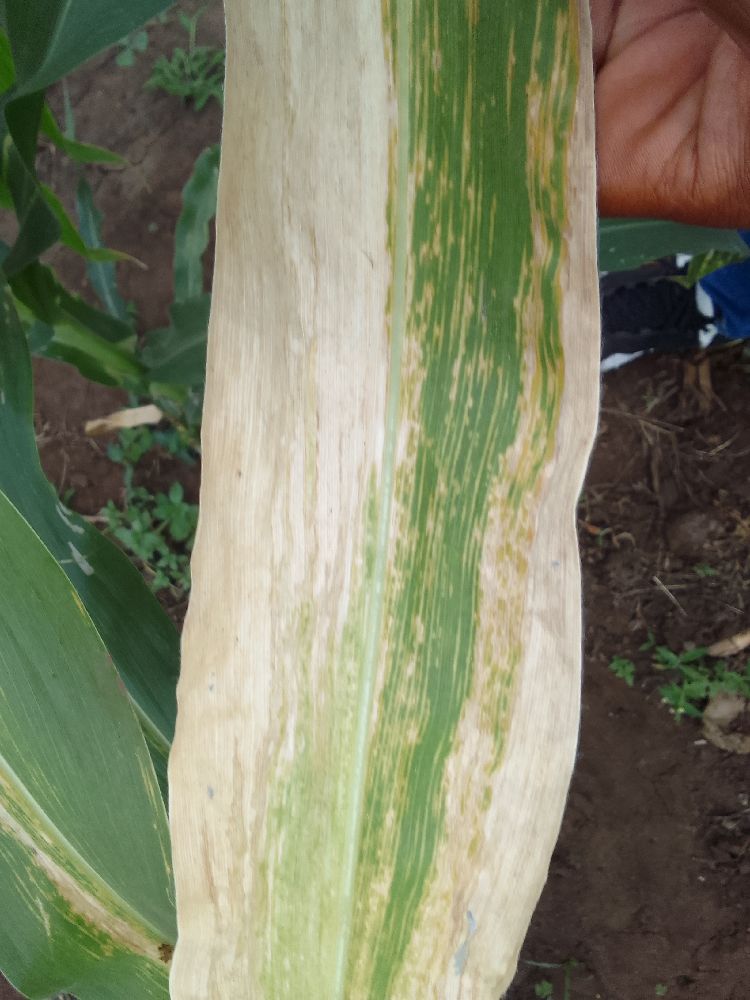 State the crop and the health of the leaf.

maize, maize lethal necrosis
